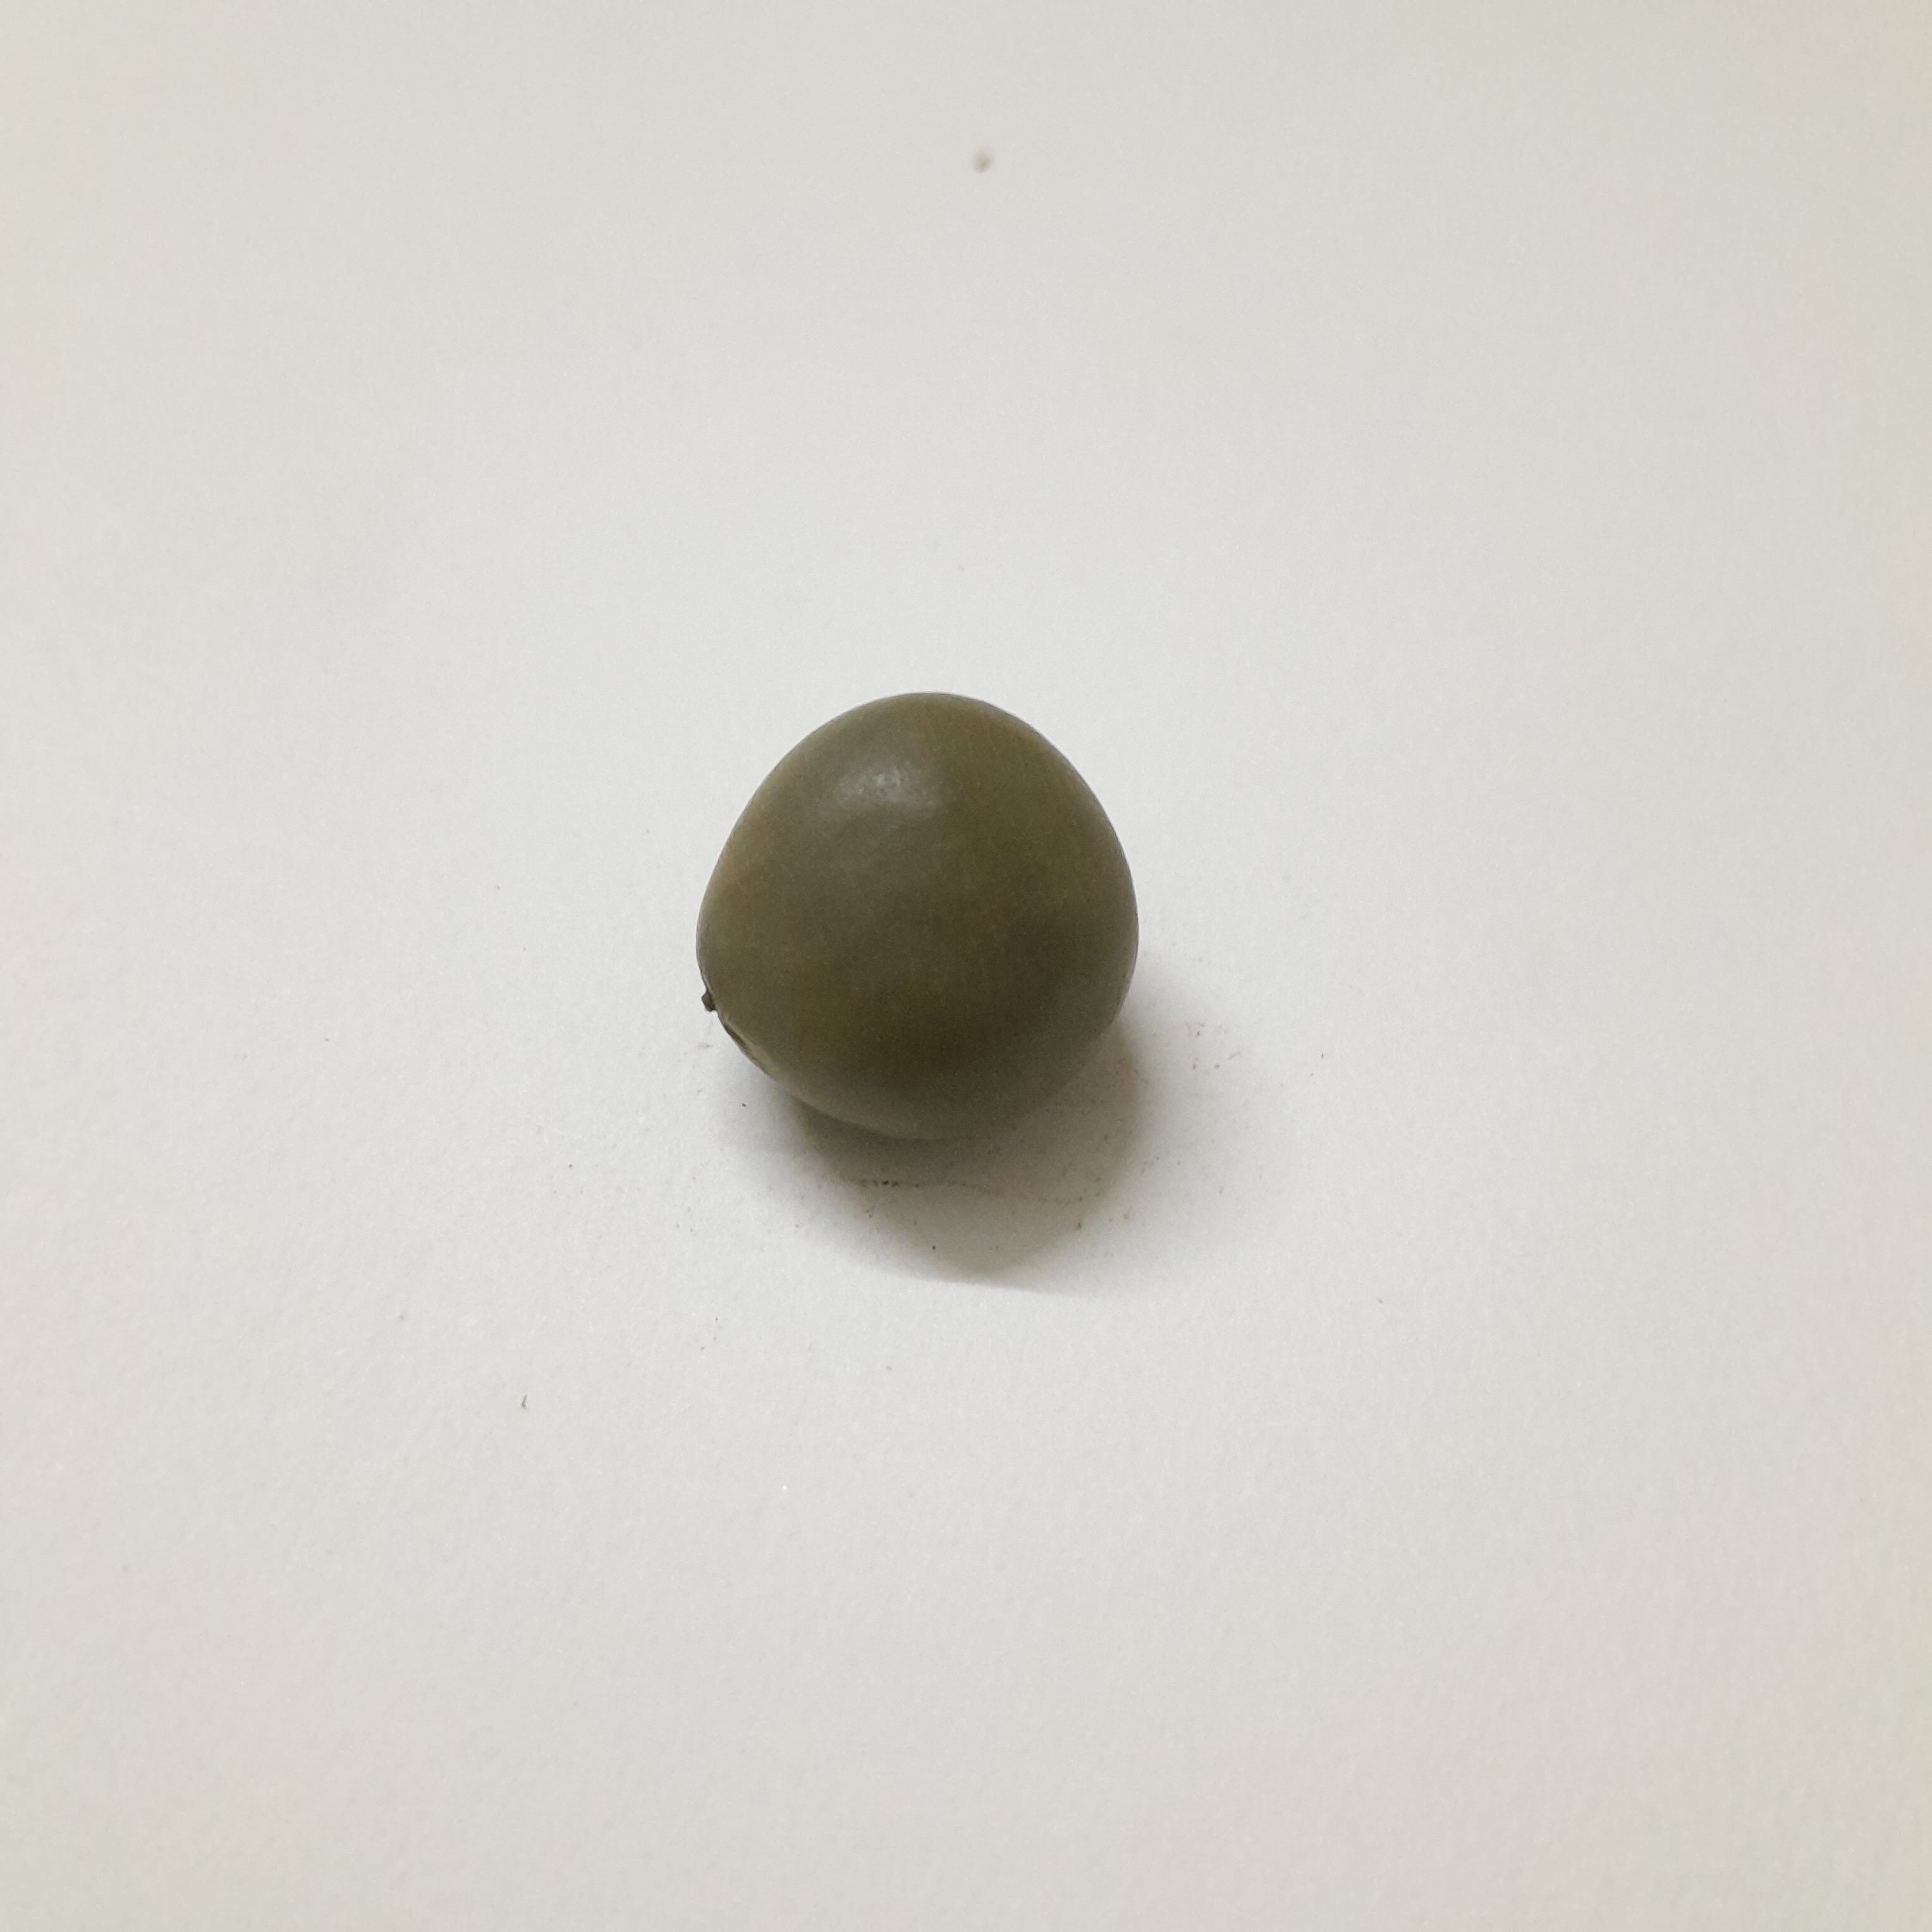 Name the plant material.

sagargota
